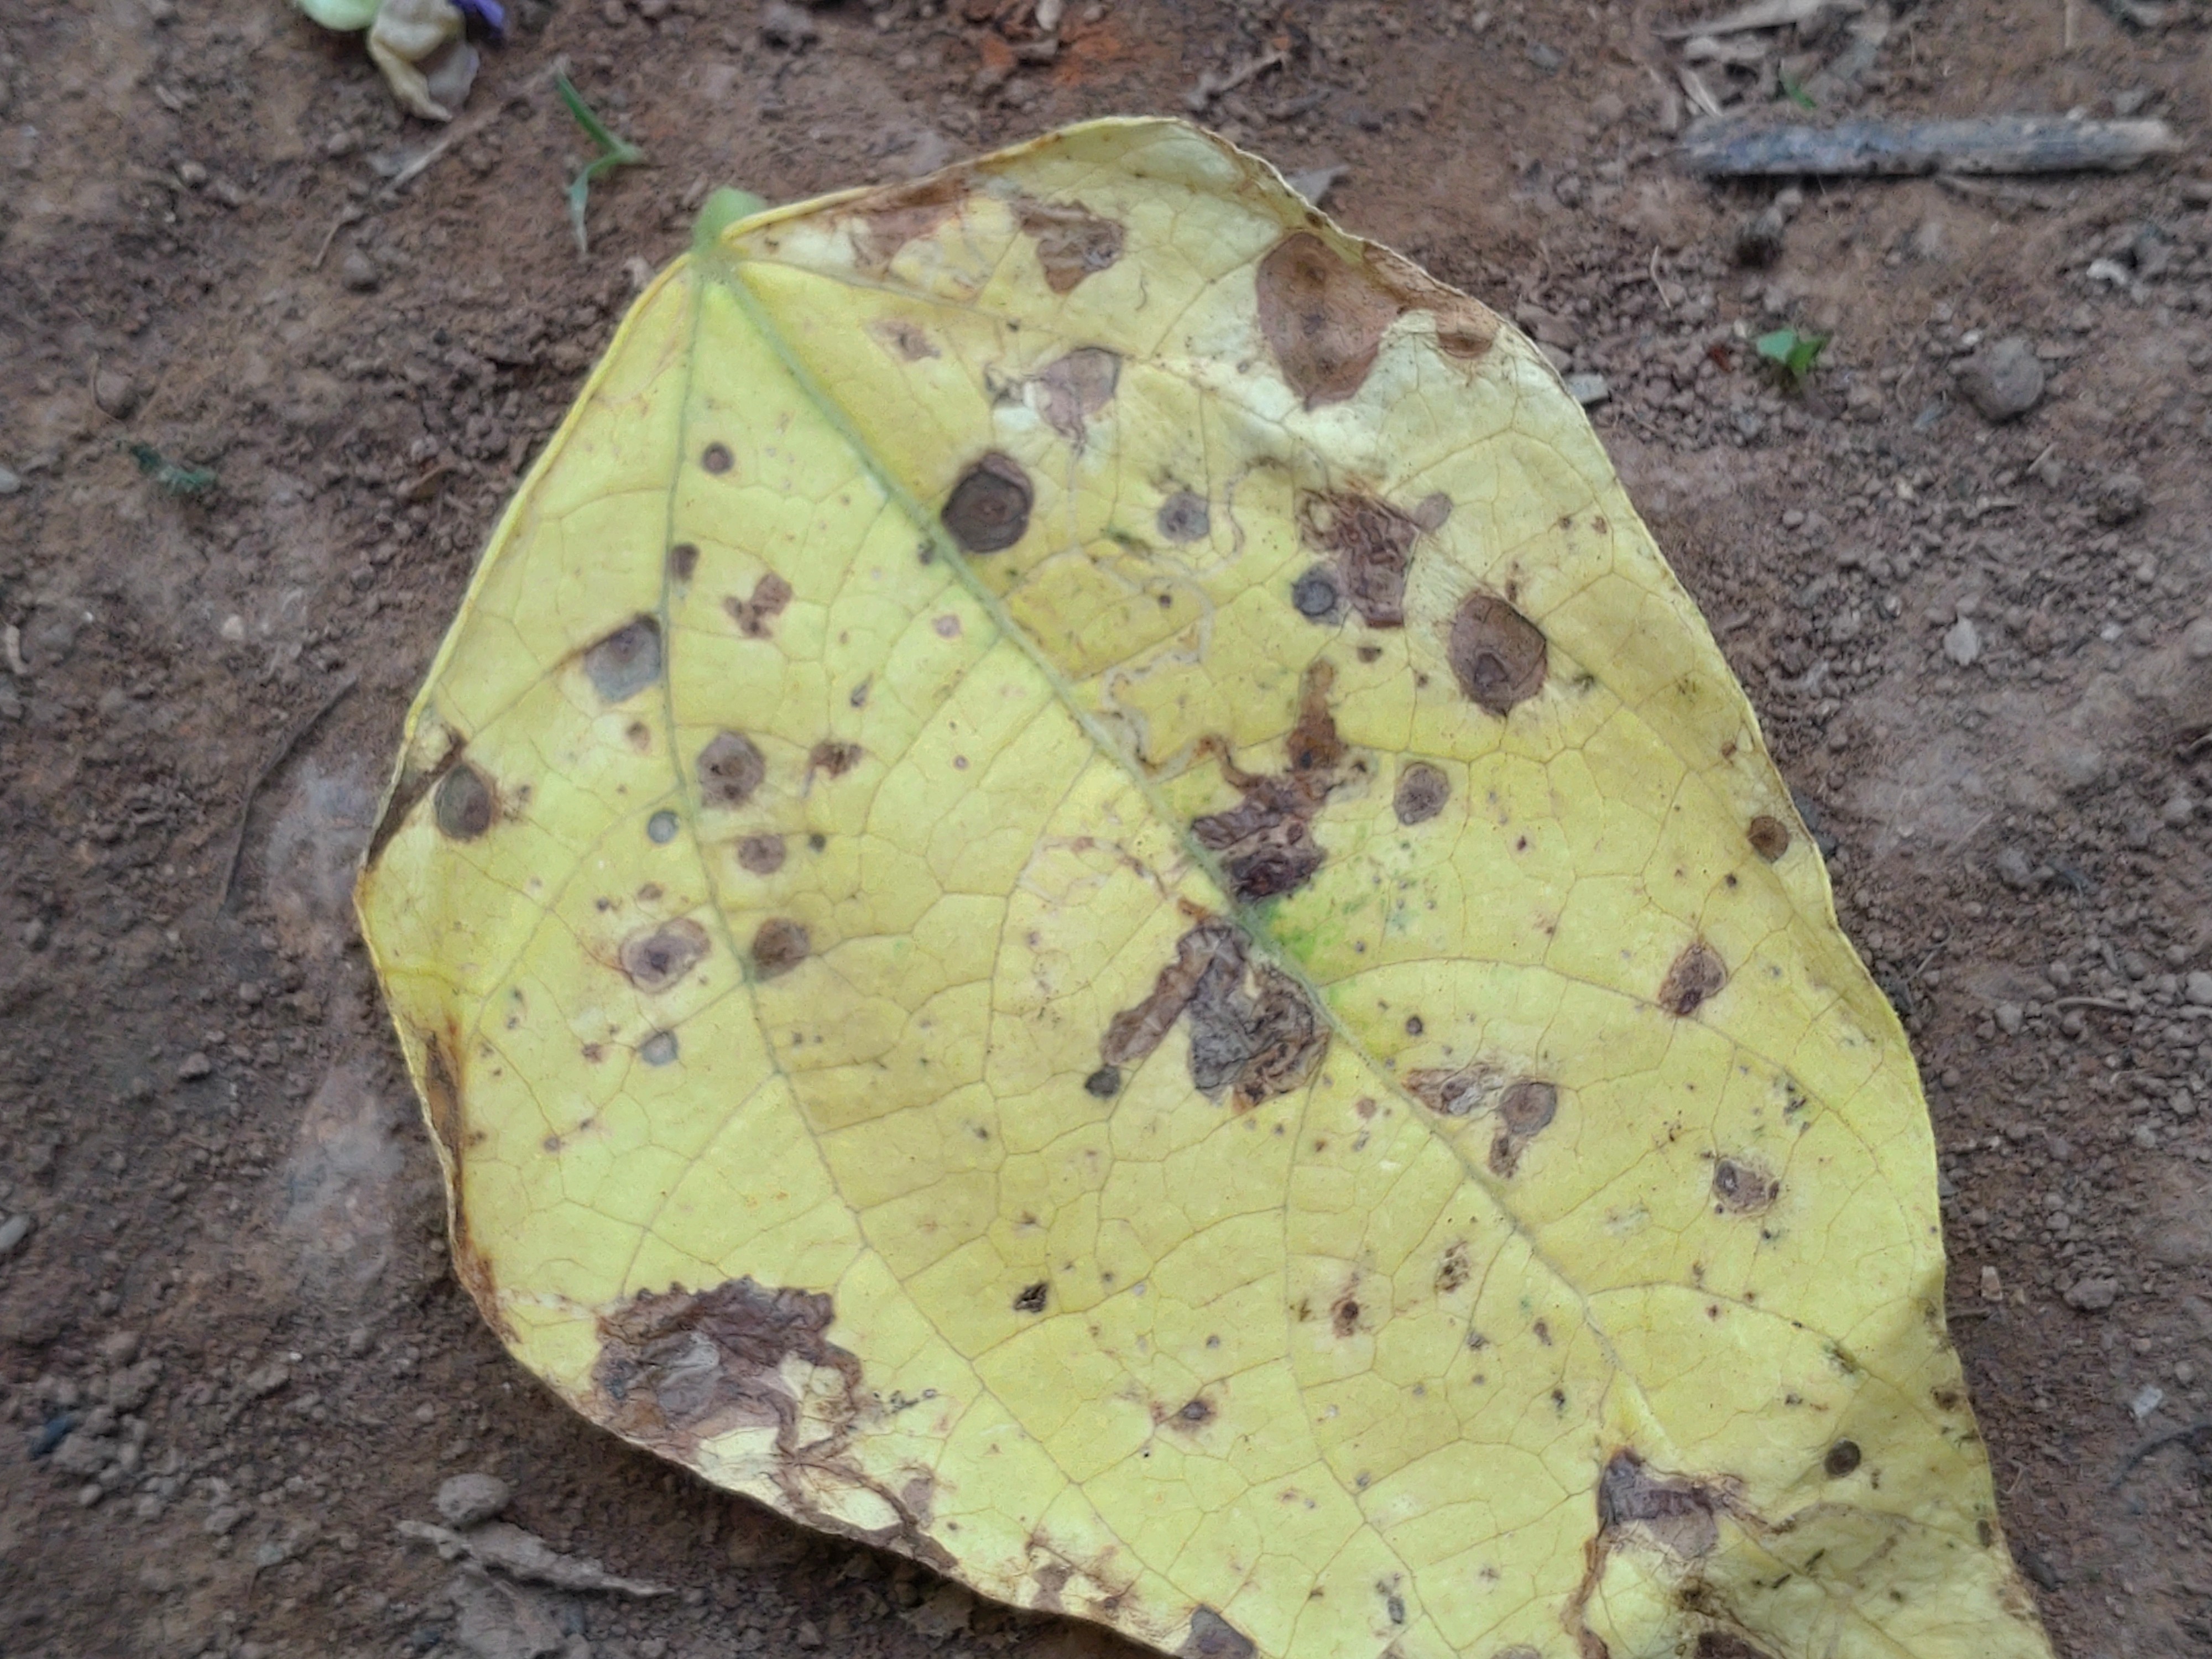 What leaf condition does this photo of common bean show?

anthracnose
